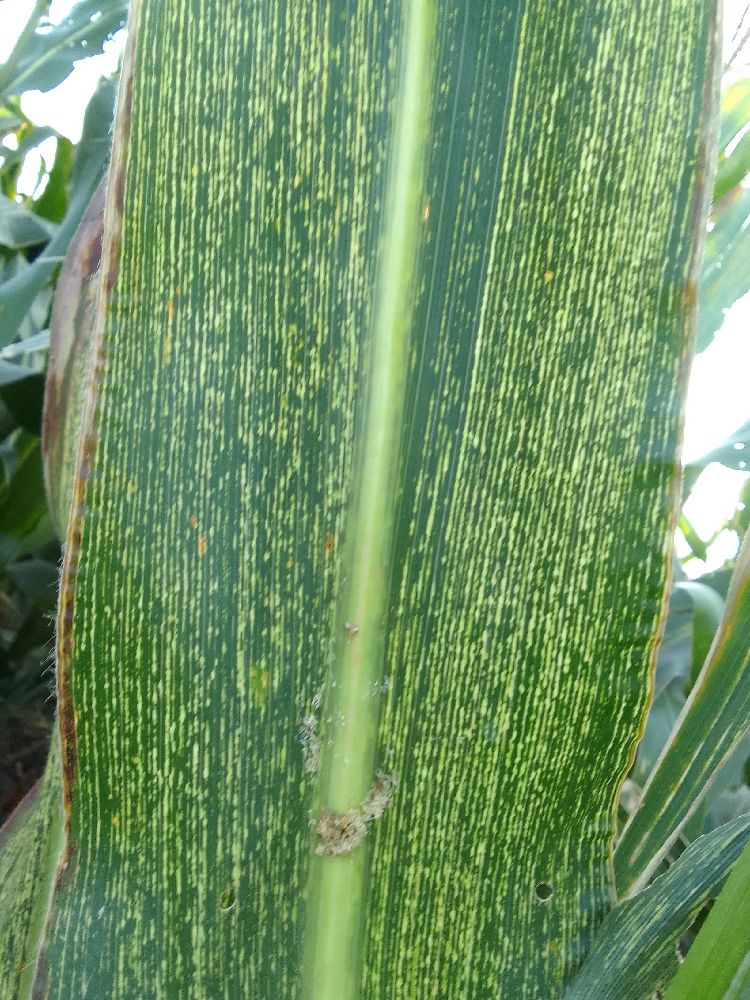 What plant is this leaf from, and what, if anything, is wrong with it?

maize, maize streak virus
